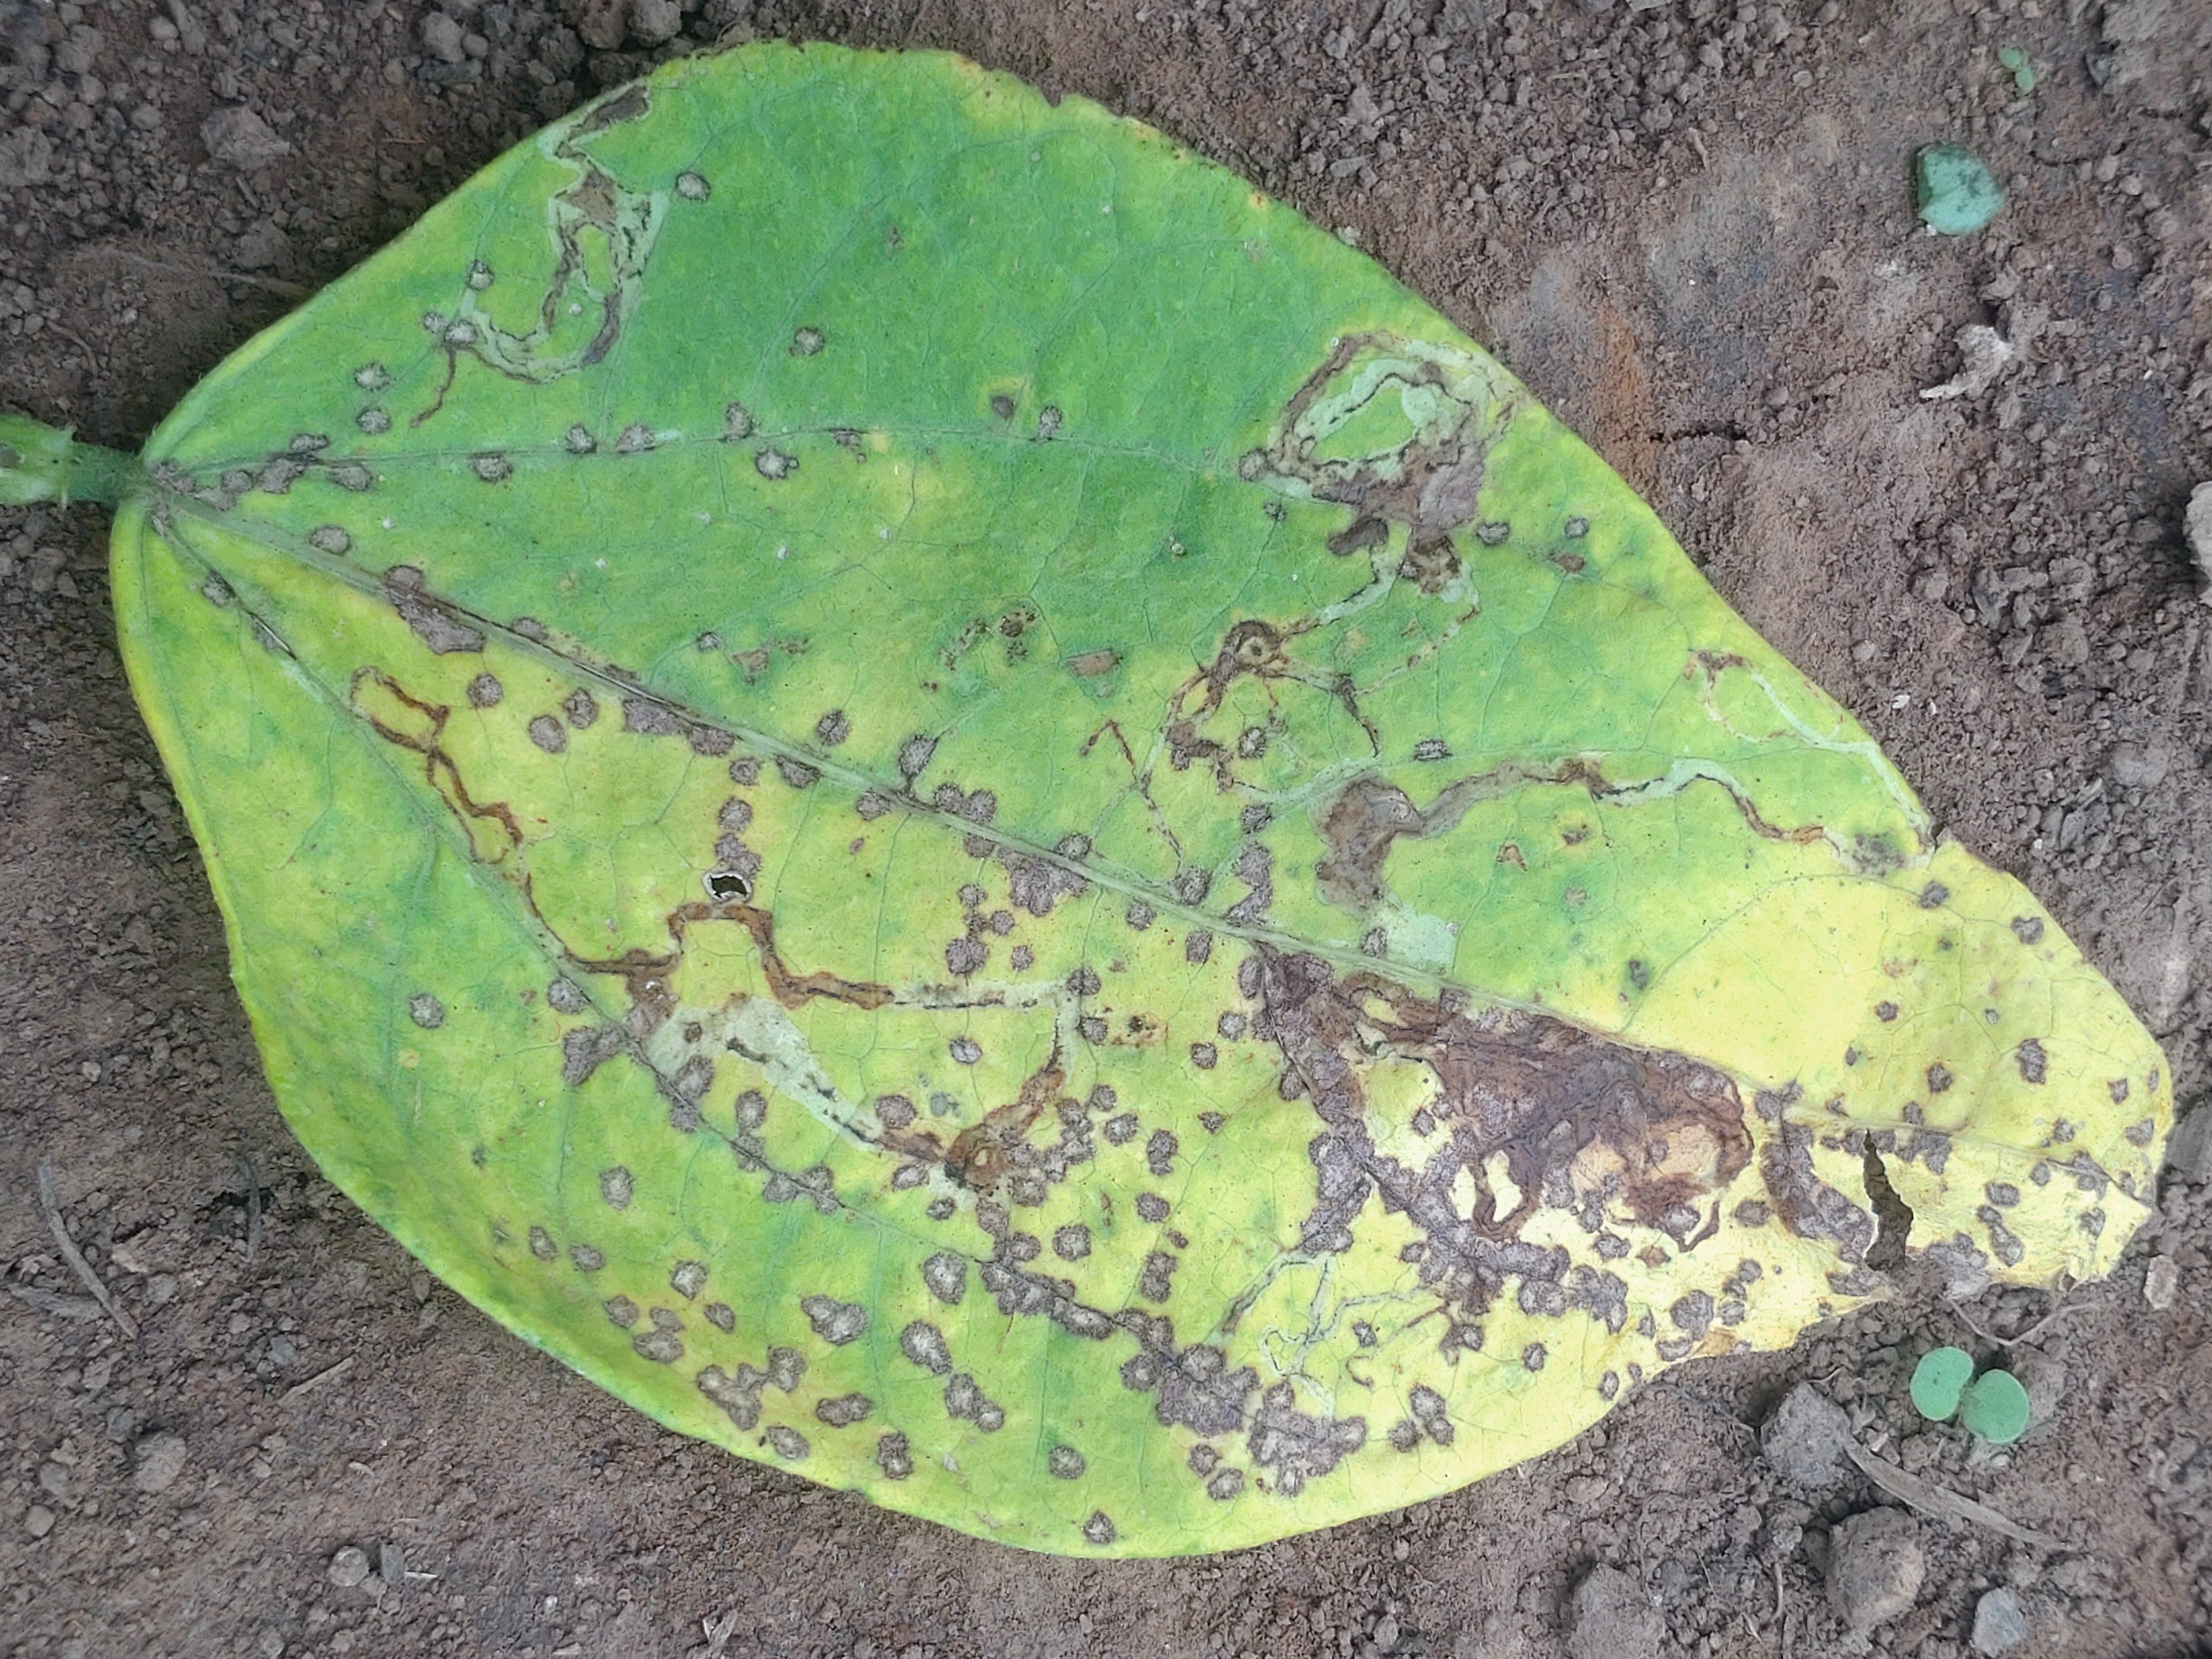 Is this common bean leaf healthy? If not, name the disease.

anthracnose
